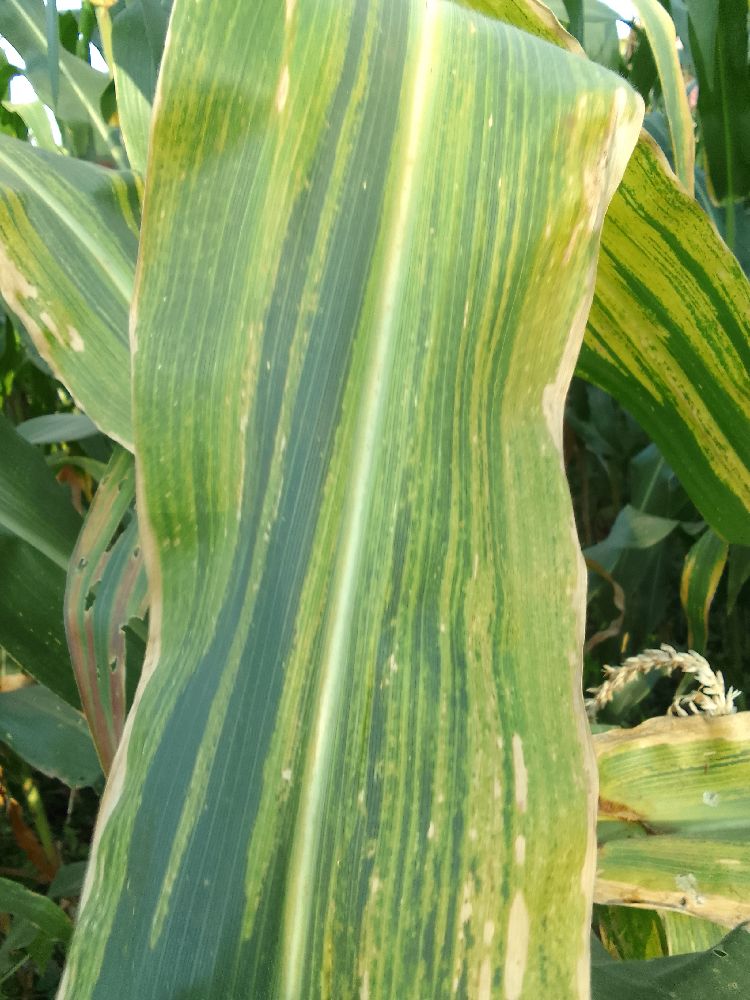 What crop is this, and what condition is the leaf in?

maize, maize lethal necrosis
